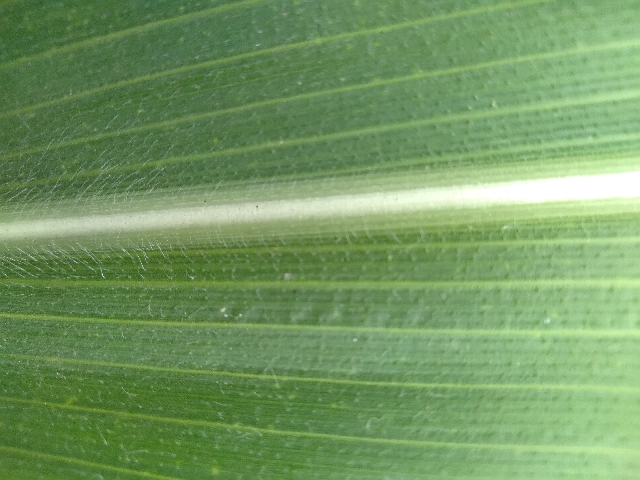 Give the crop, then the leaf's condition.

maize, healthy
